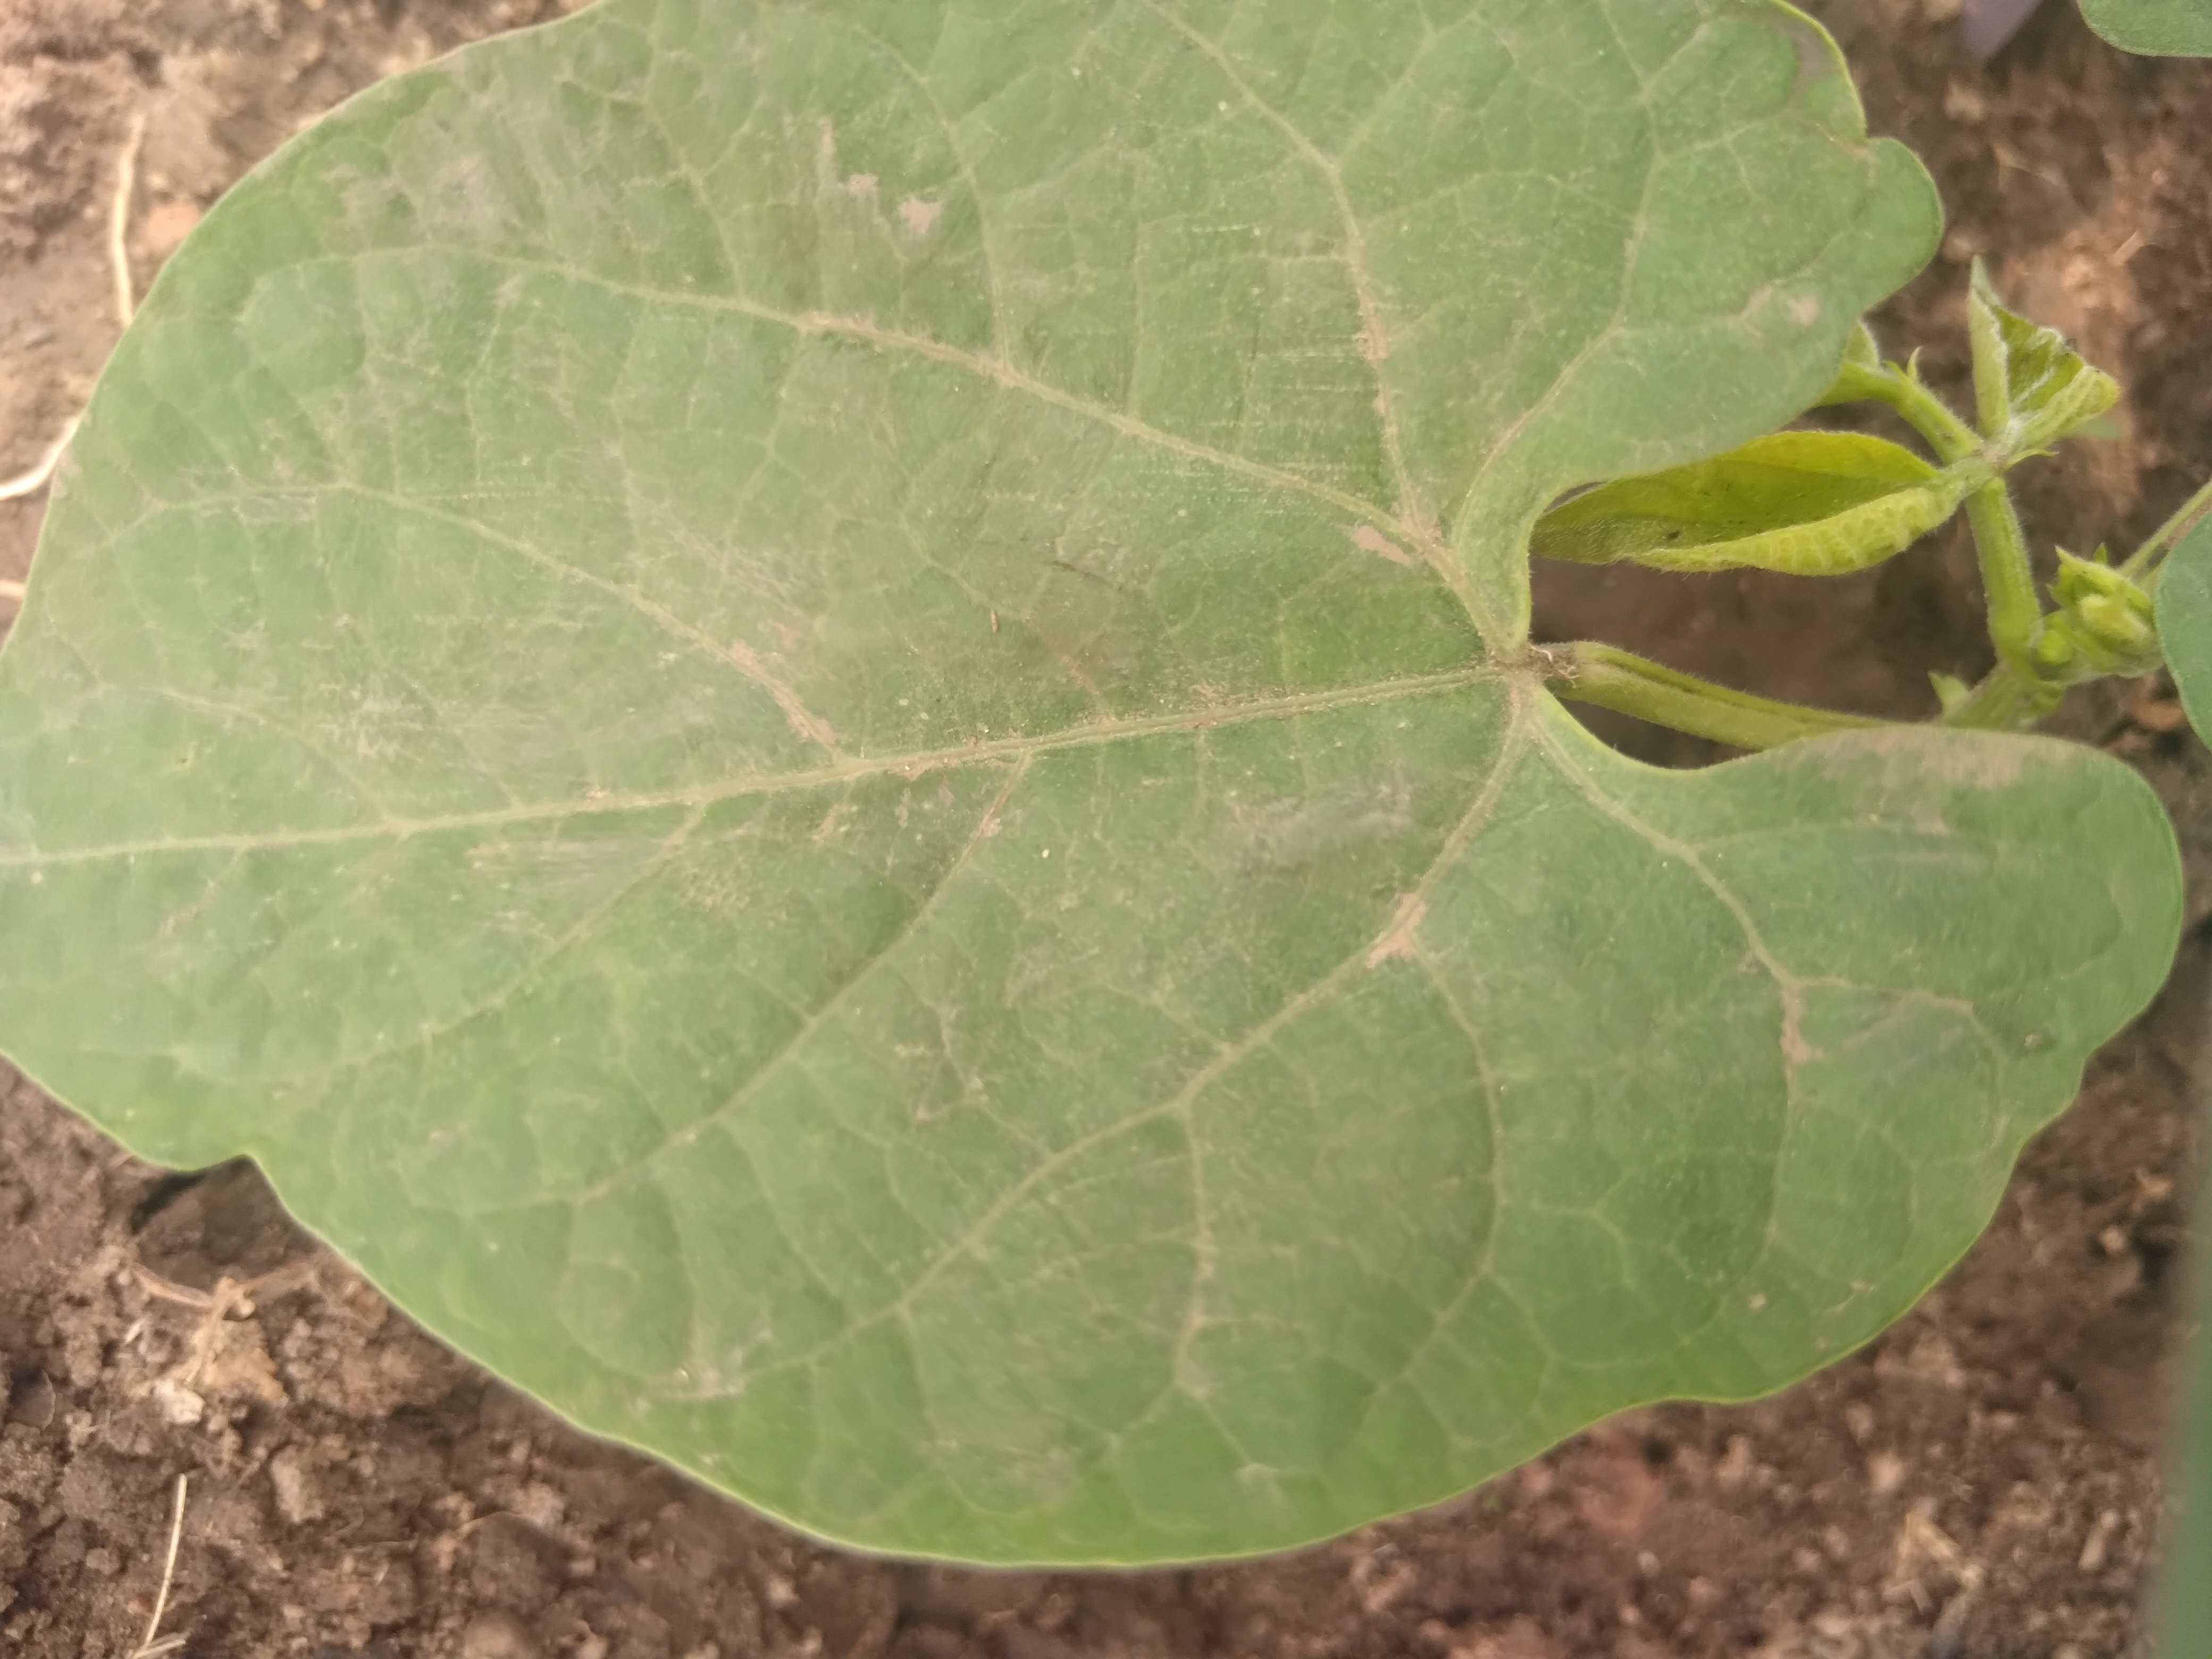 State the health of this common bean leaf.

healthy
